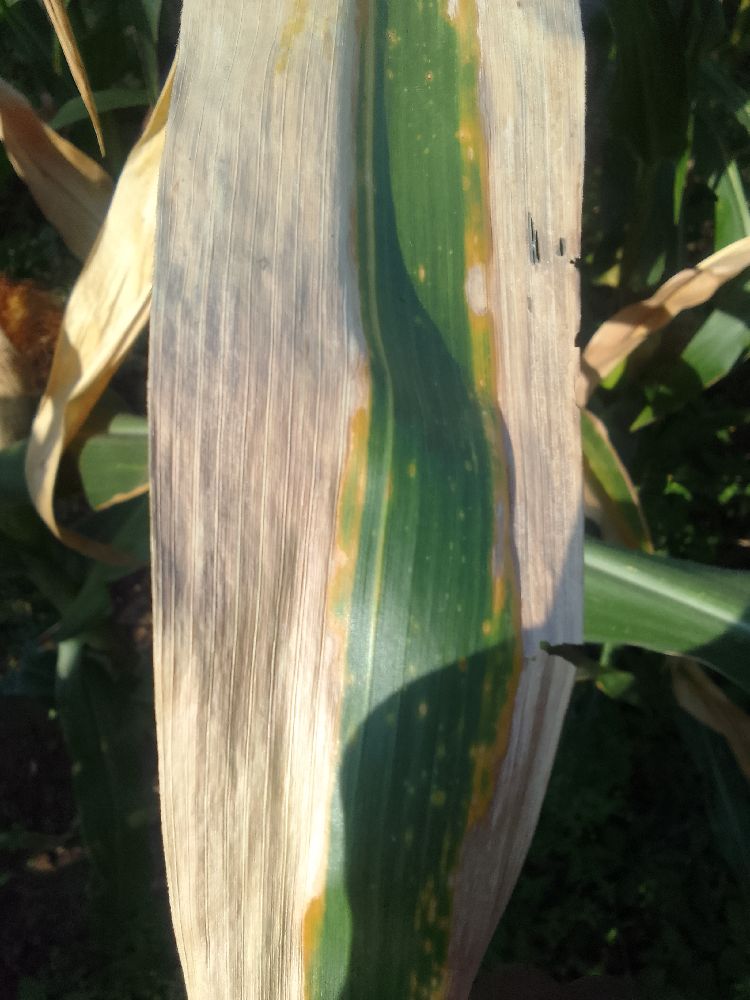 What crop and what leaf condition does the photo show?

maize, maize lethal necrosis
